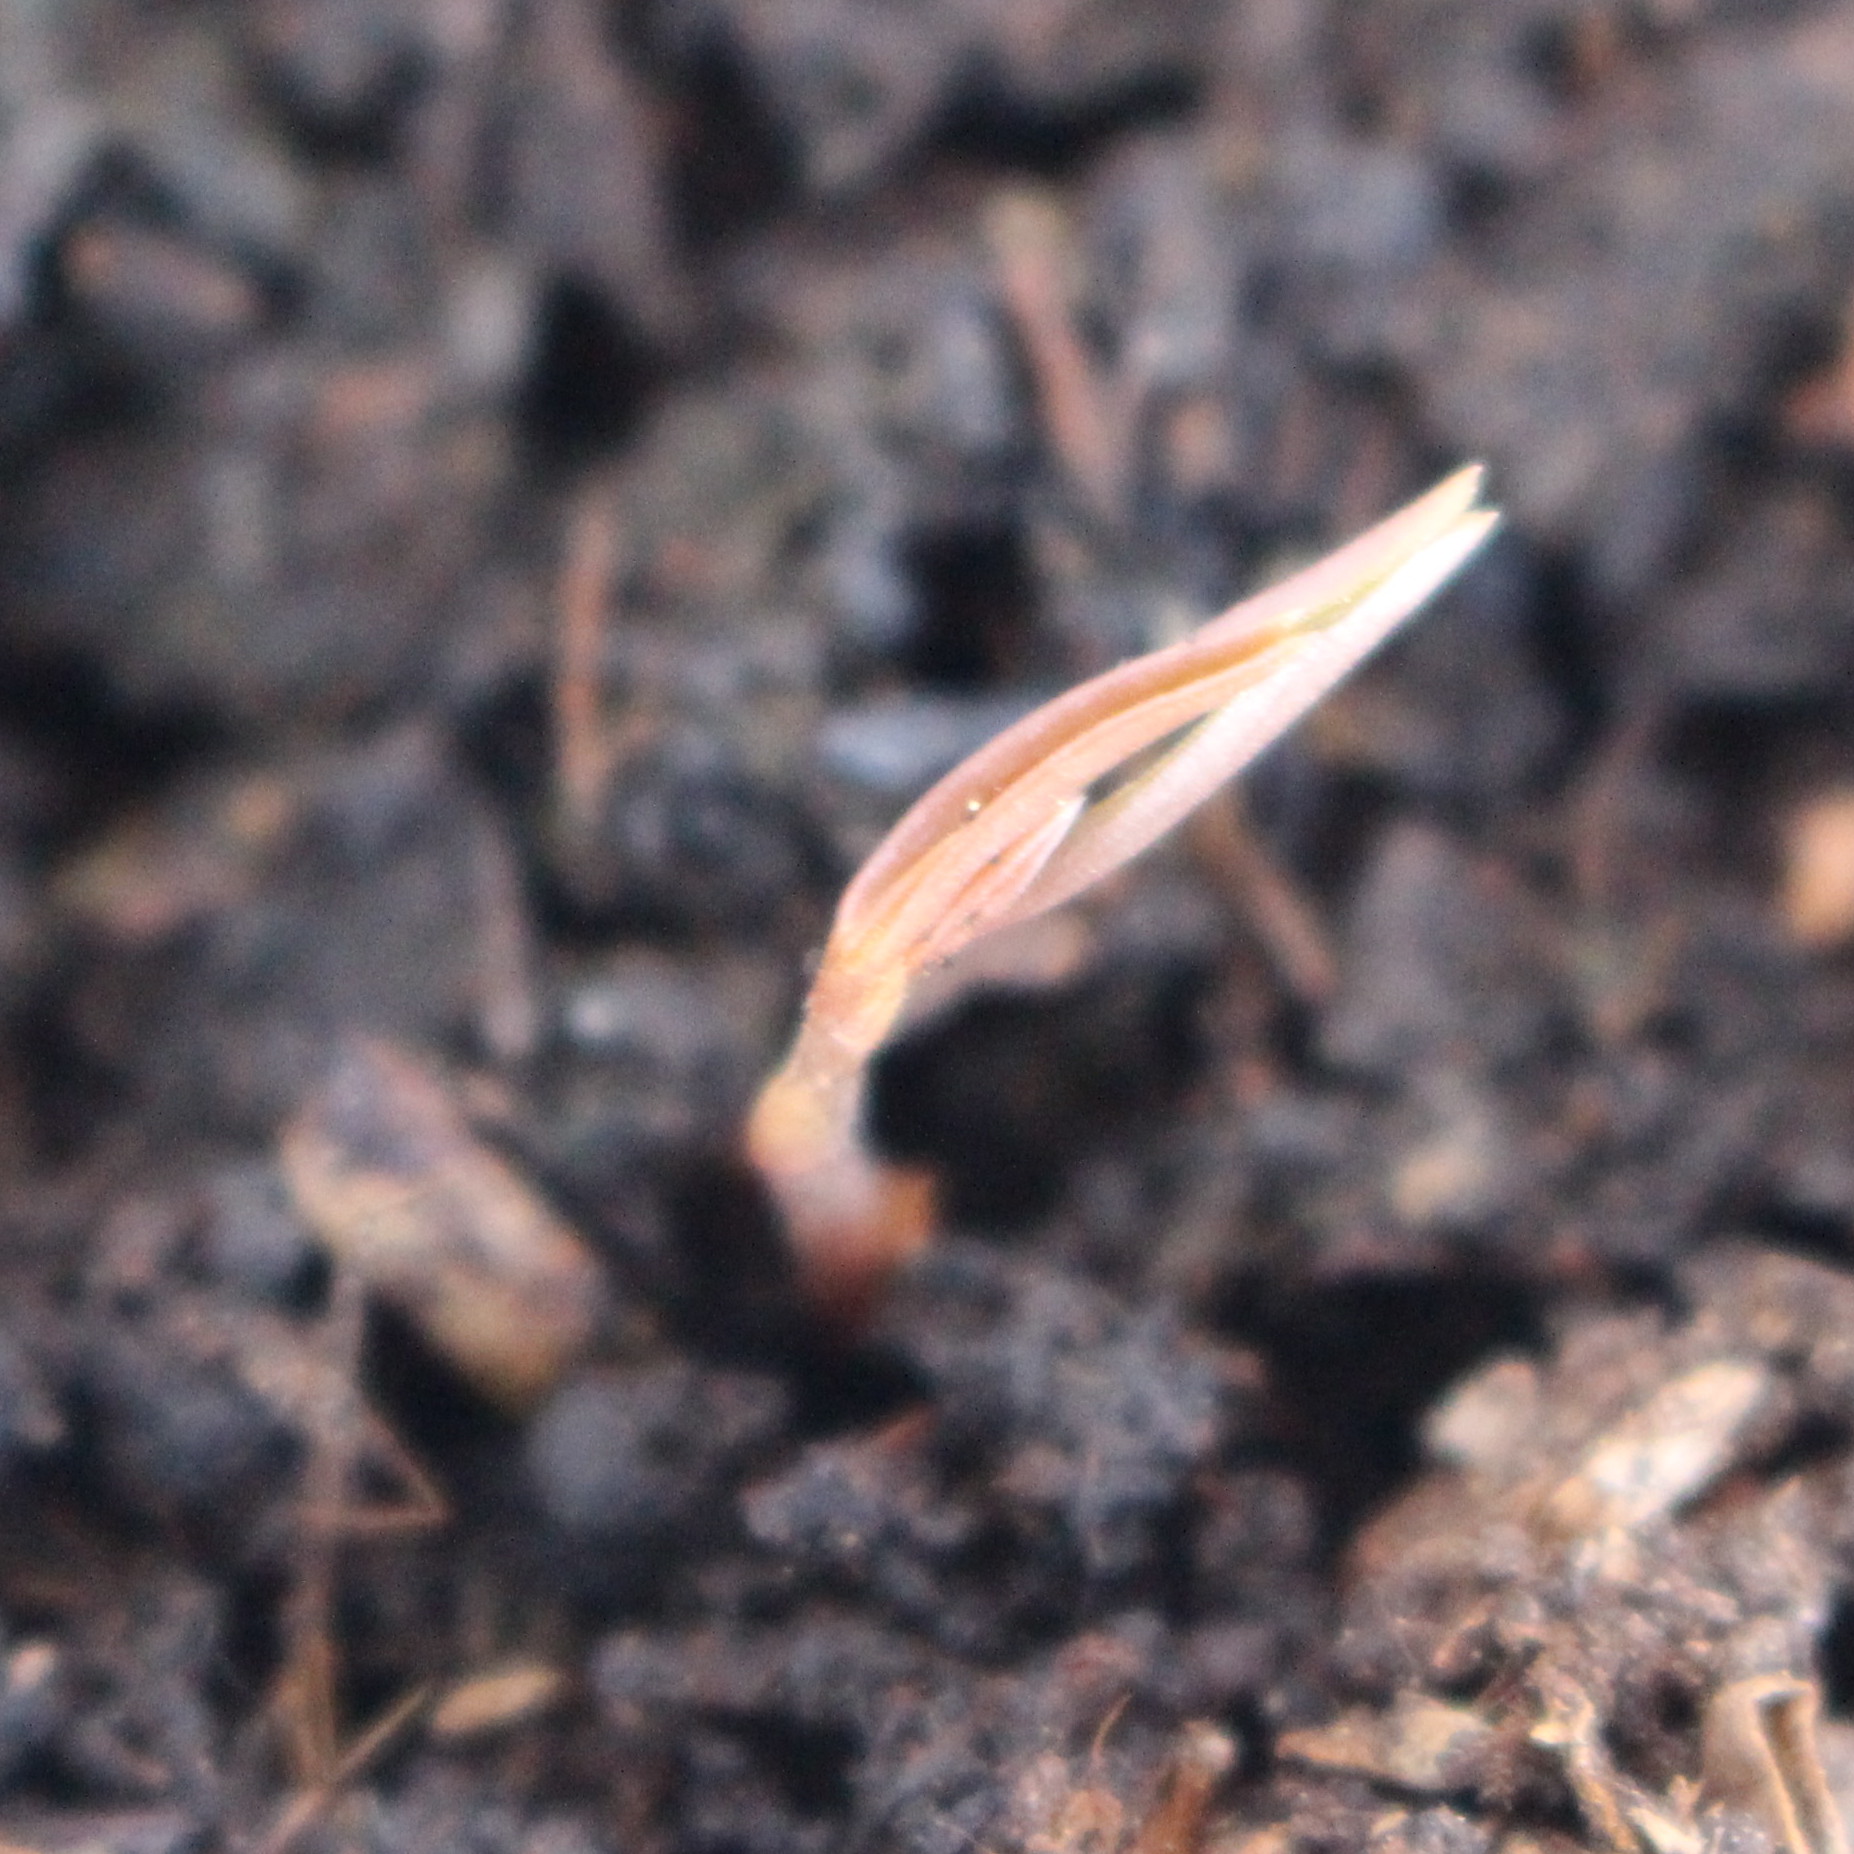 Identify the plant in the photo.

Vicia sativa
